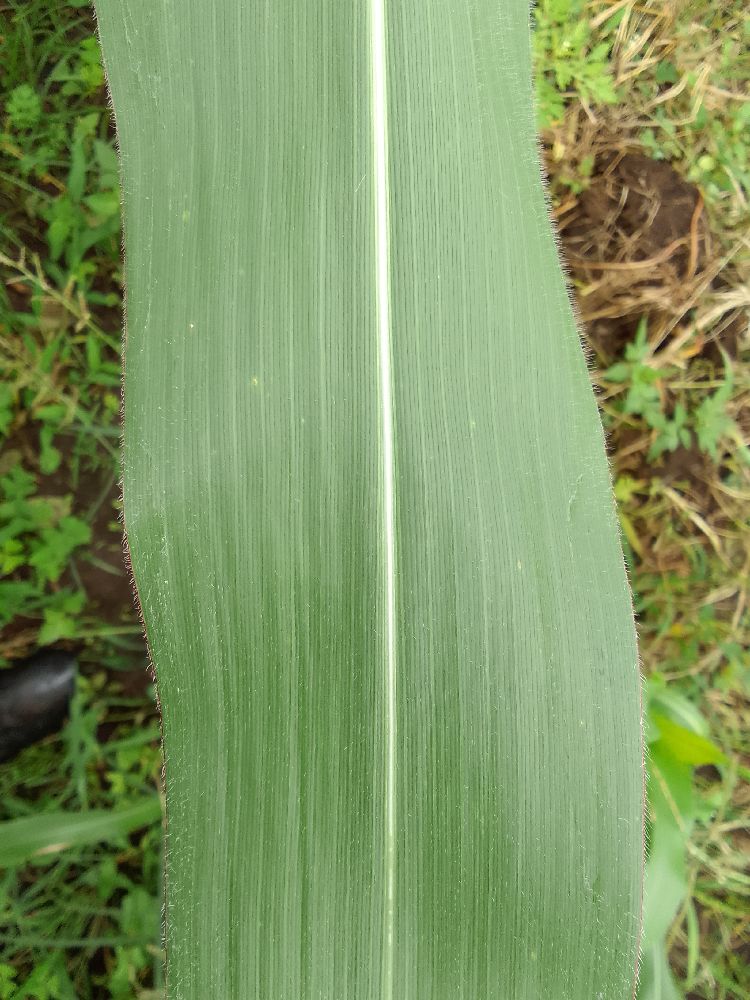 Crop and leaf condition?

maize, healthy
